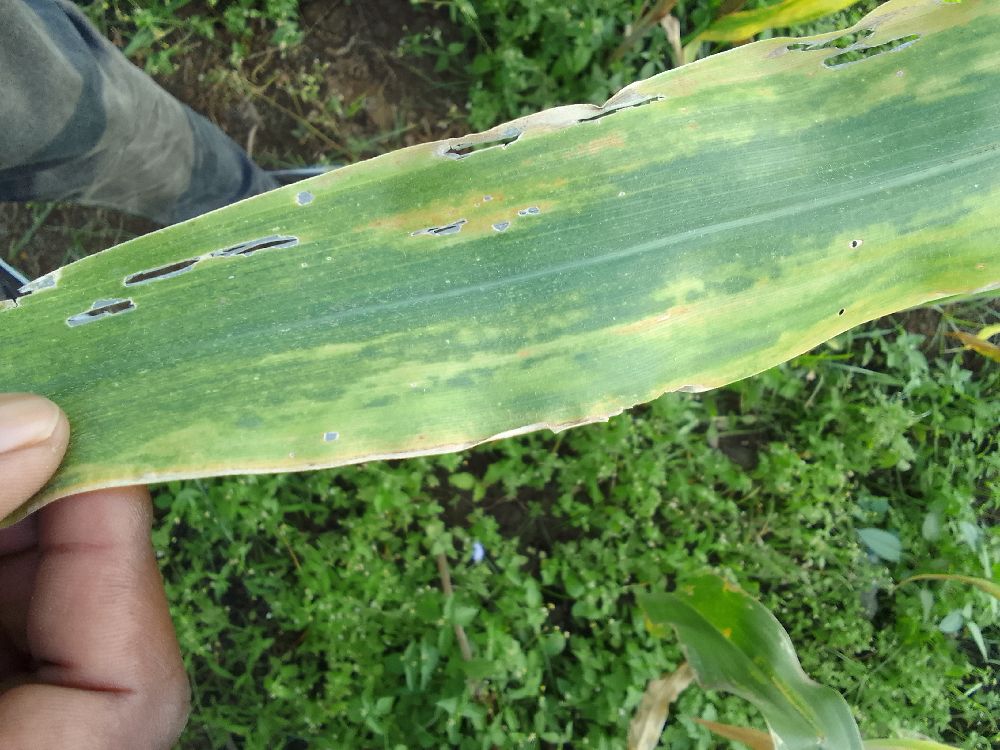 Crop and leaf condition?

maize, maize lethal necrosis
